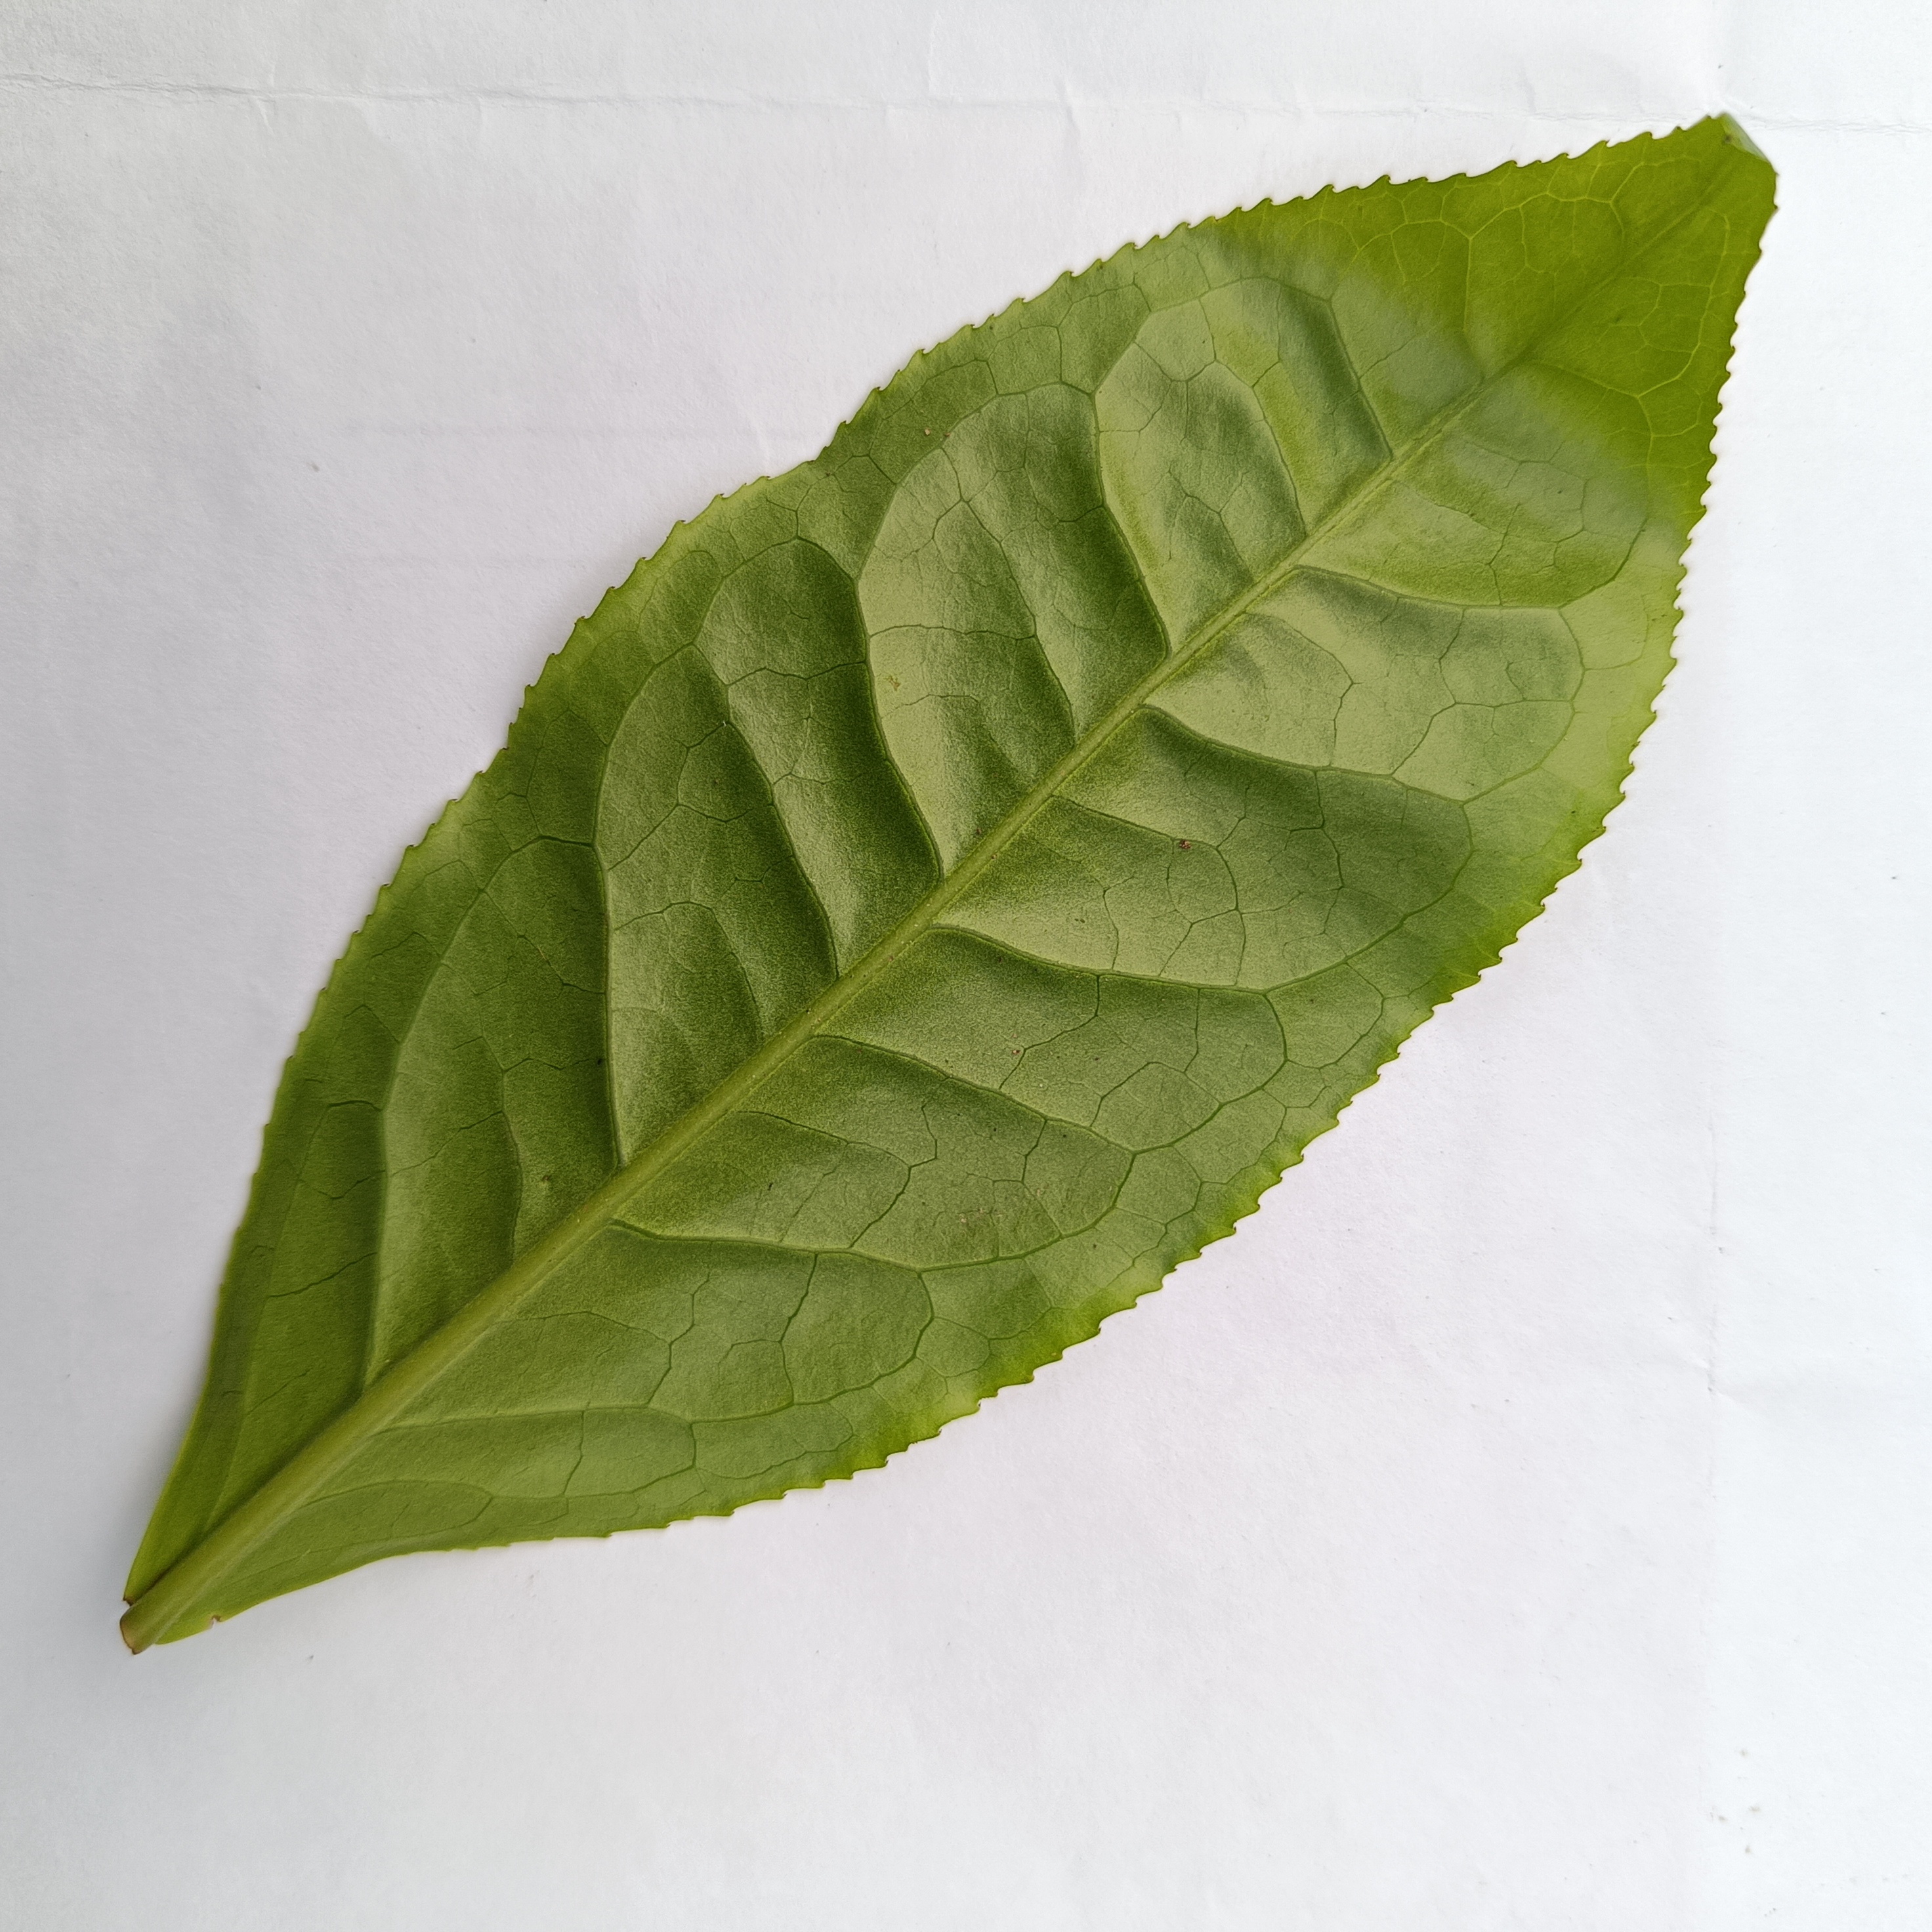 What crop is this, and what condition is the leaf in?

tea, healthy
